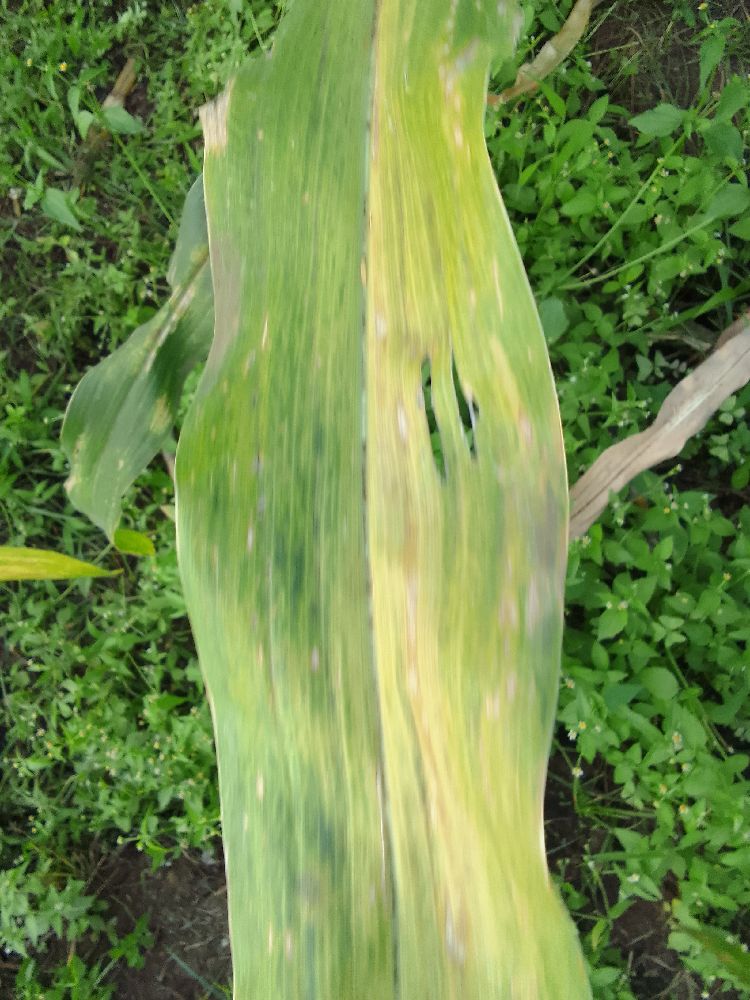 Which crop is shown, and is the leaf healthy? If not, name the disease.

maize, maize lethal necrosis
